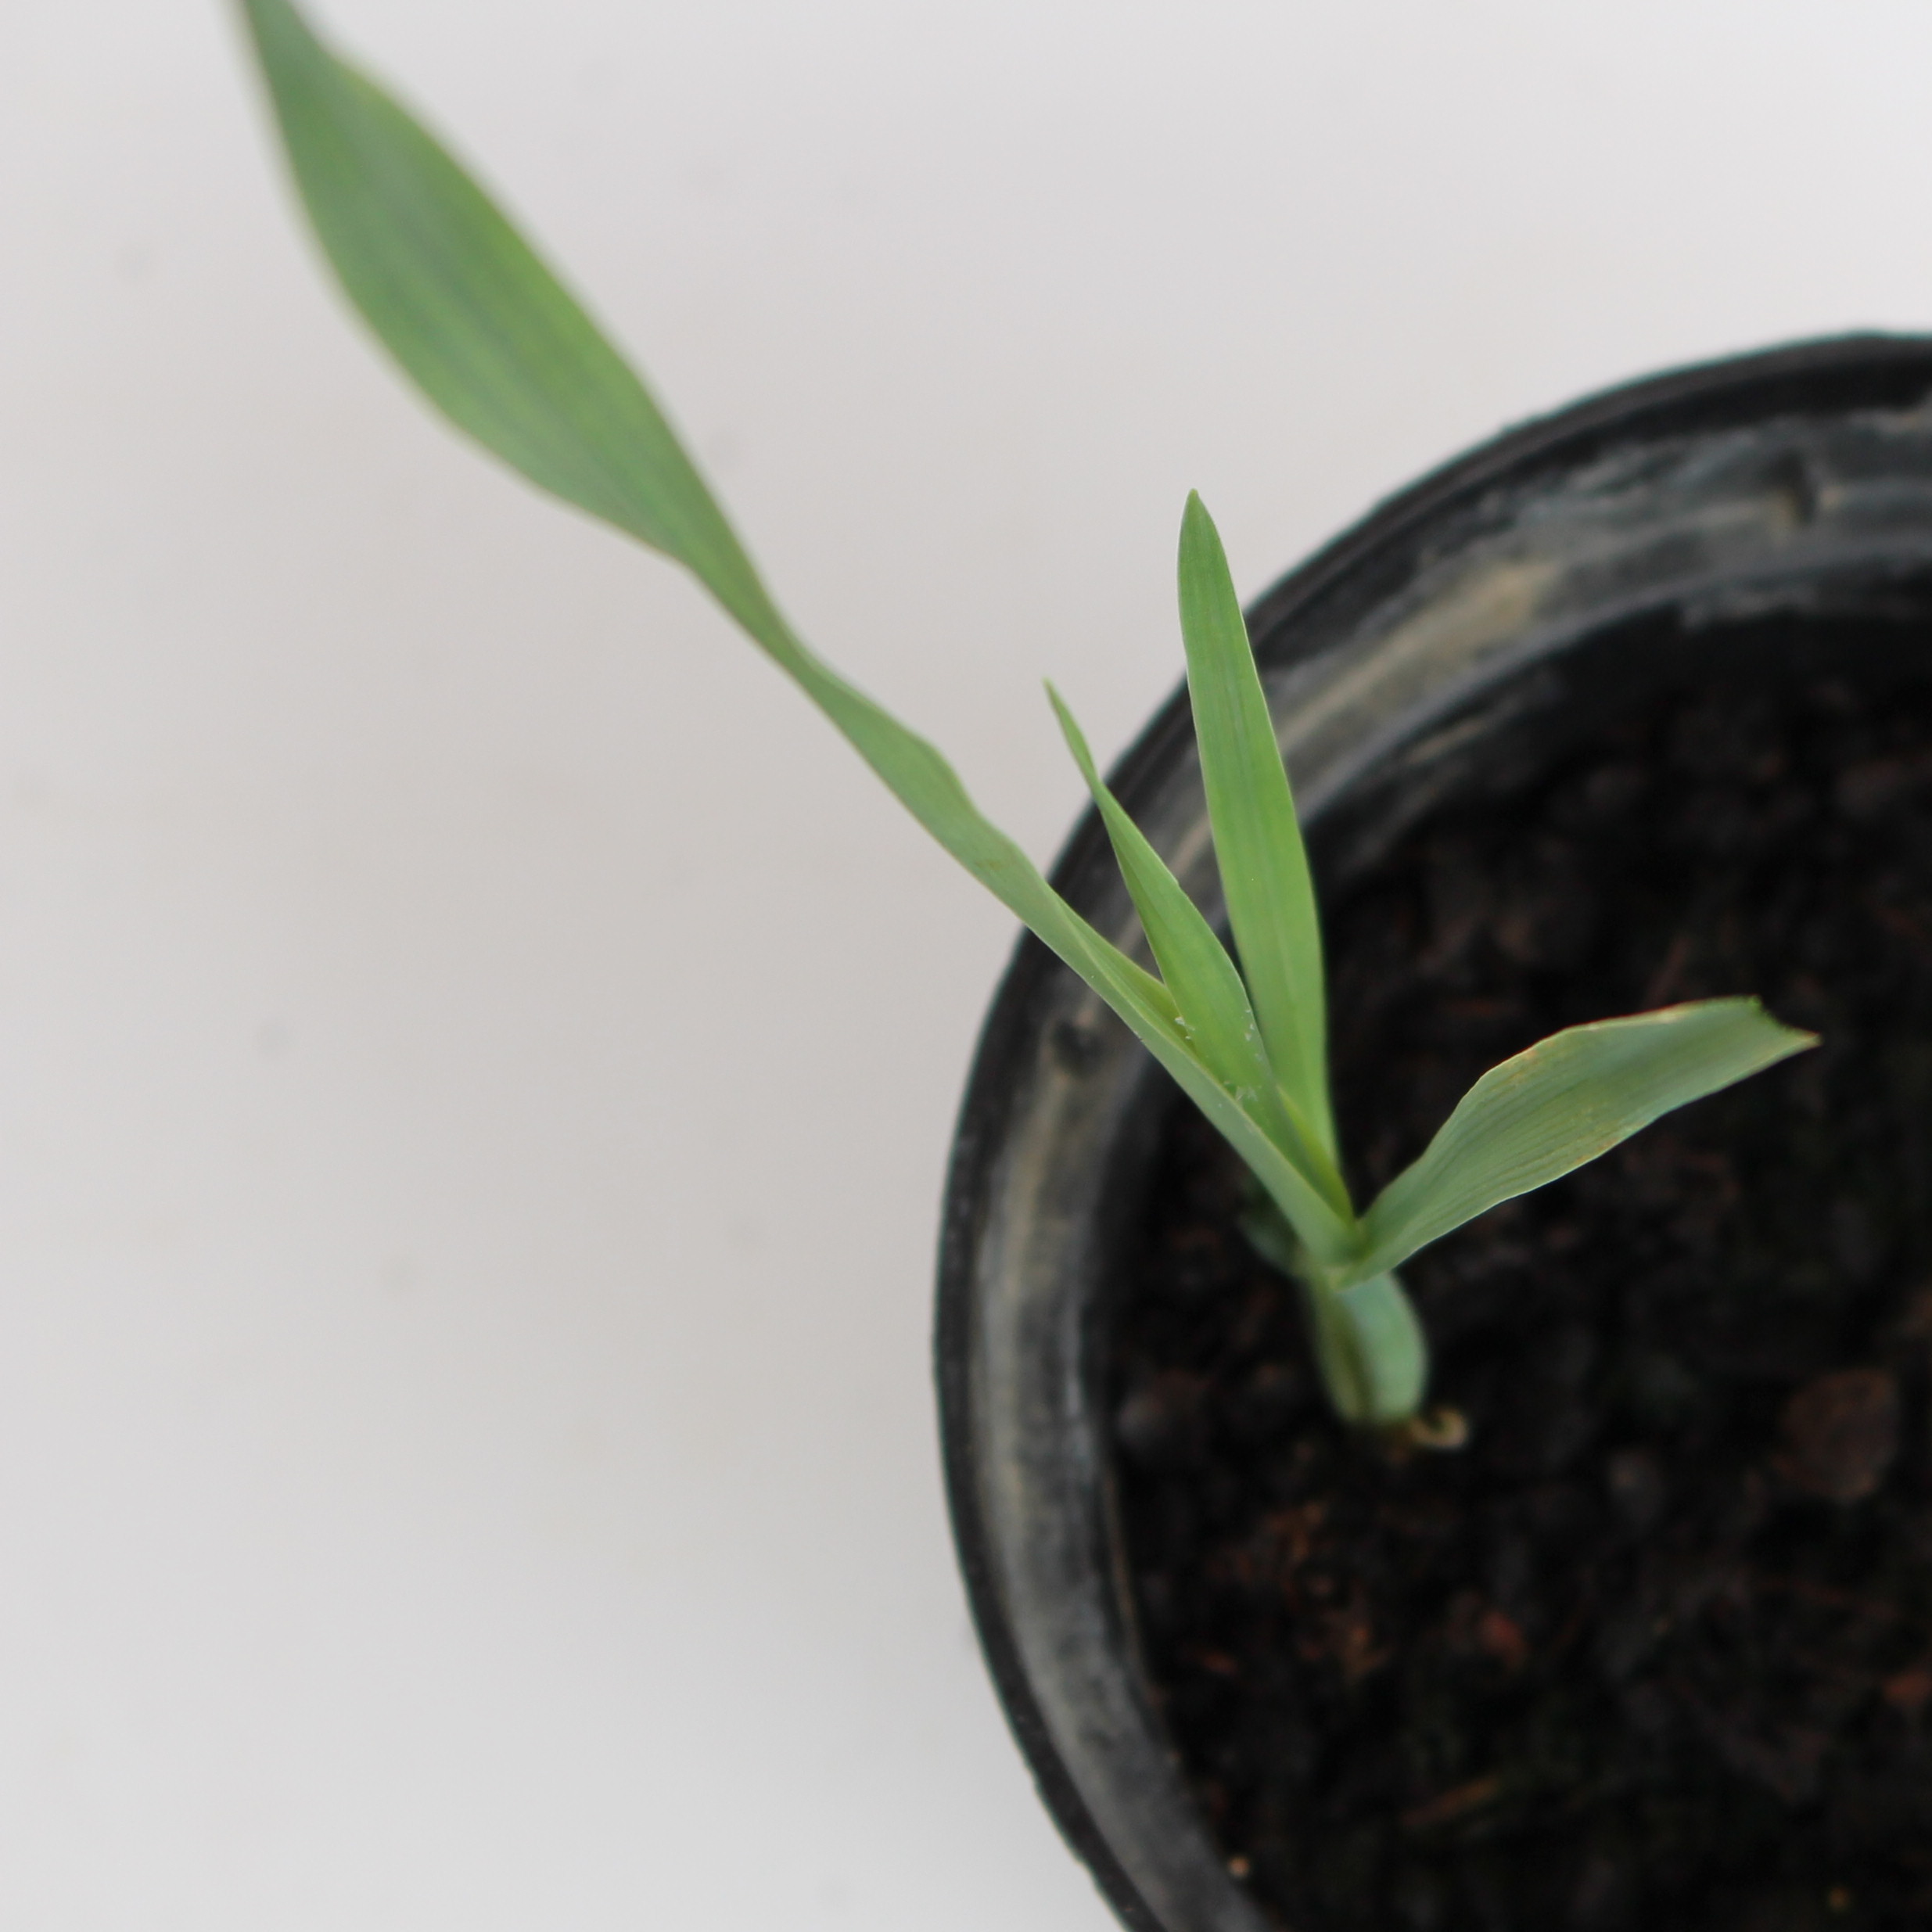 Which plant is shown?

Avena sterilis
